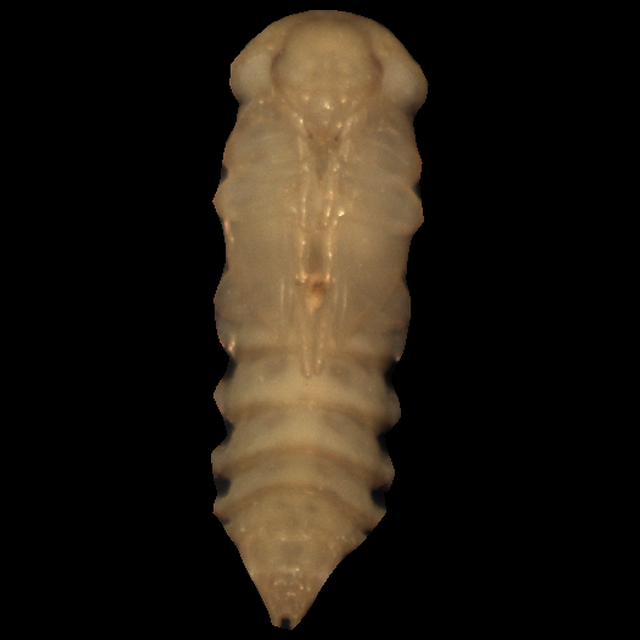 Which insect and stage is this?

mealworm pupa
